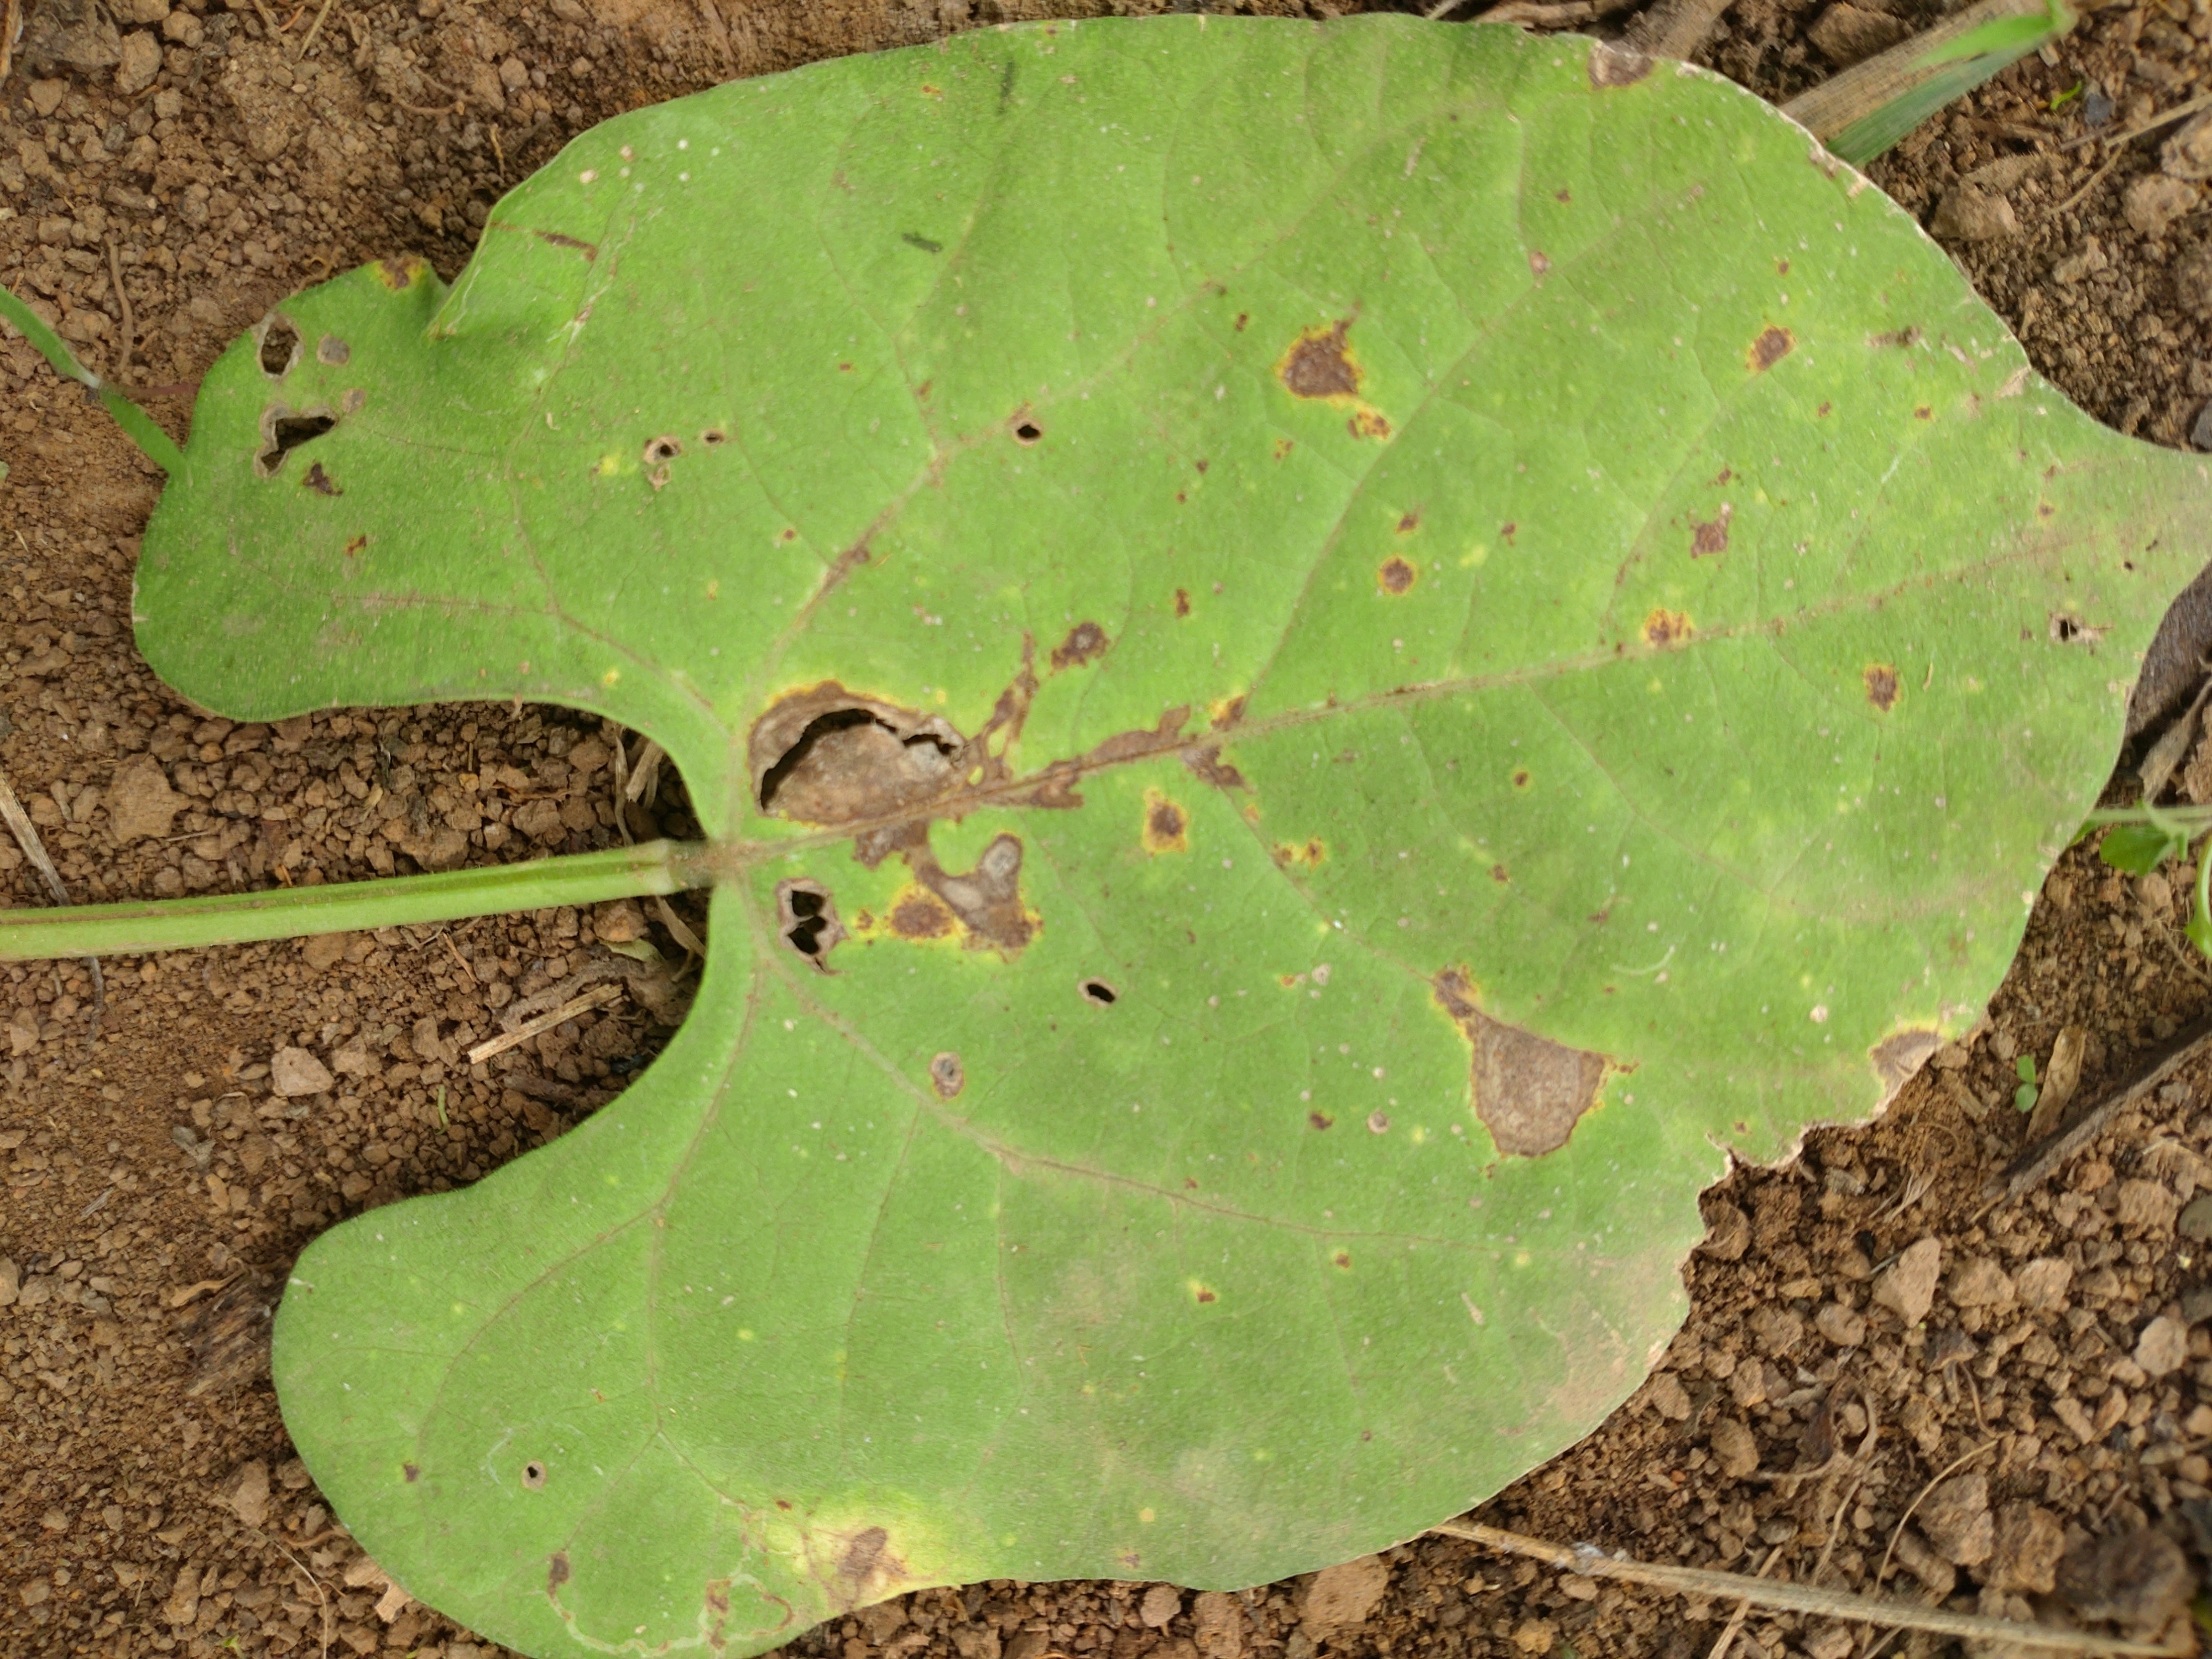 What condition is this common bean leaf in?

rust
